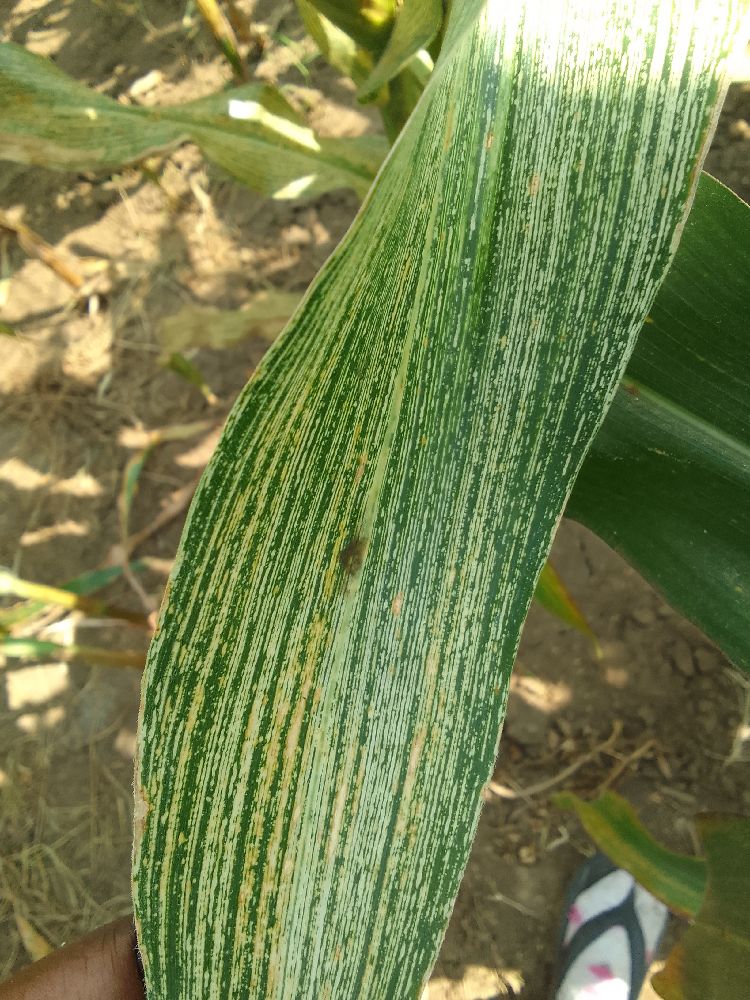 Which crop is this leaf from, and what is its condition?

maize, maize streak virus
